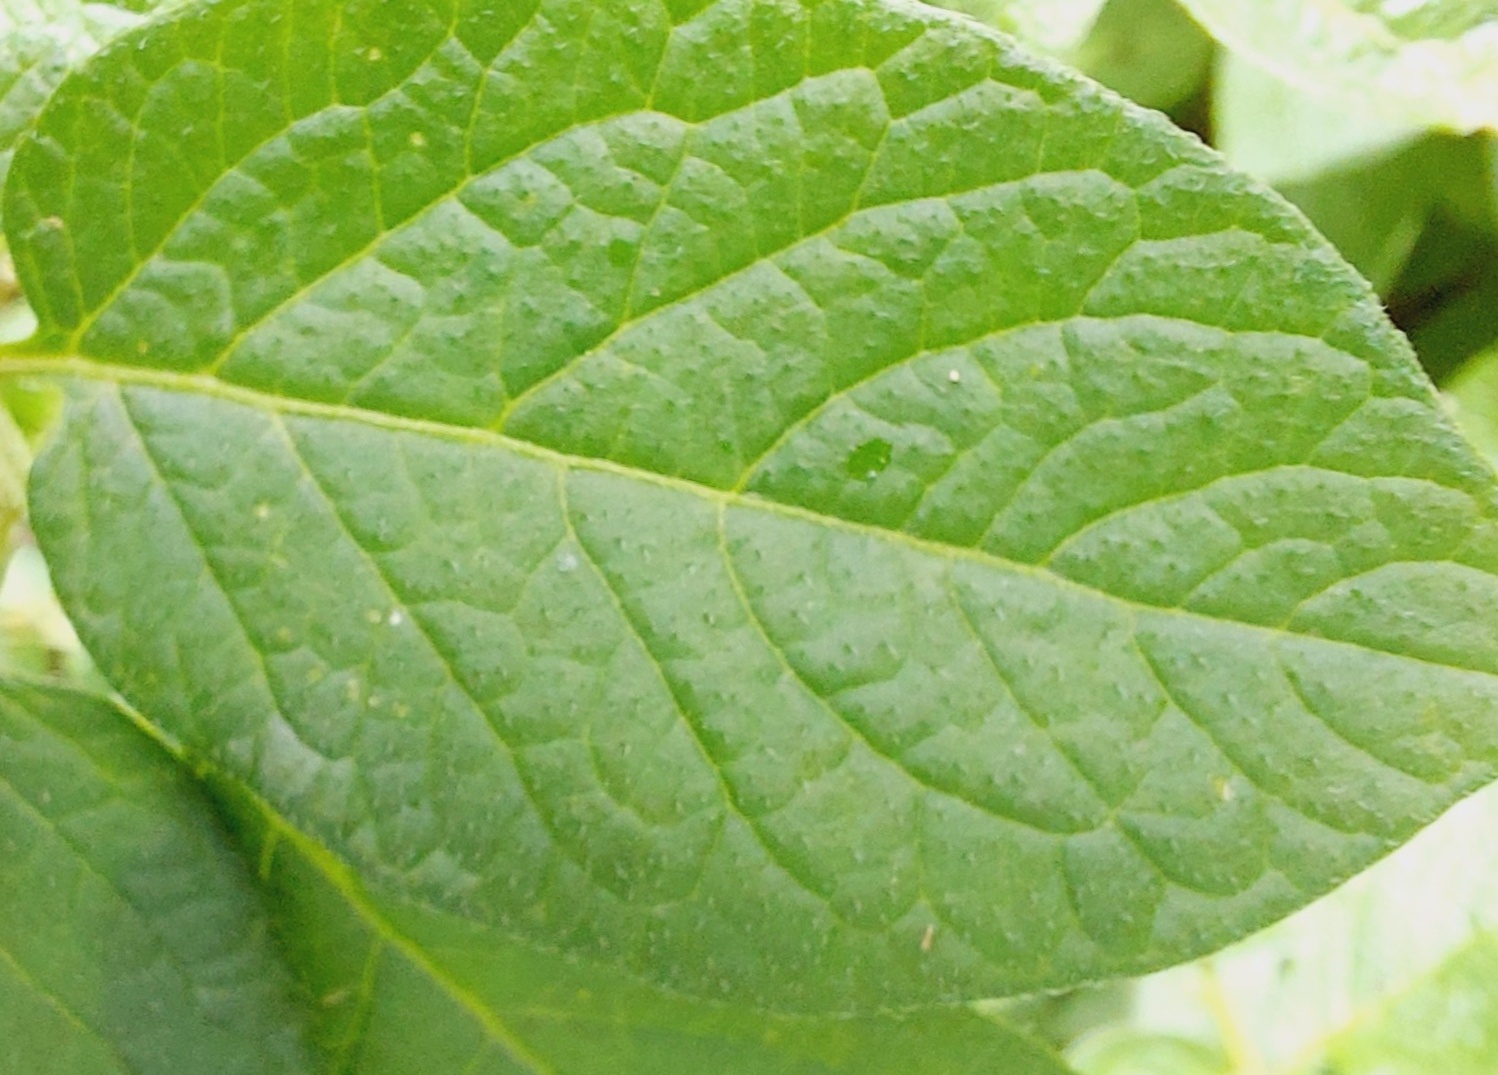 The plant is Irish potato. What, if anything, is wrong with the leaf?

healthy
